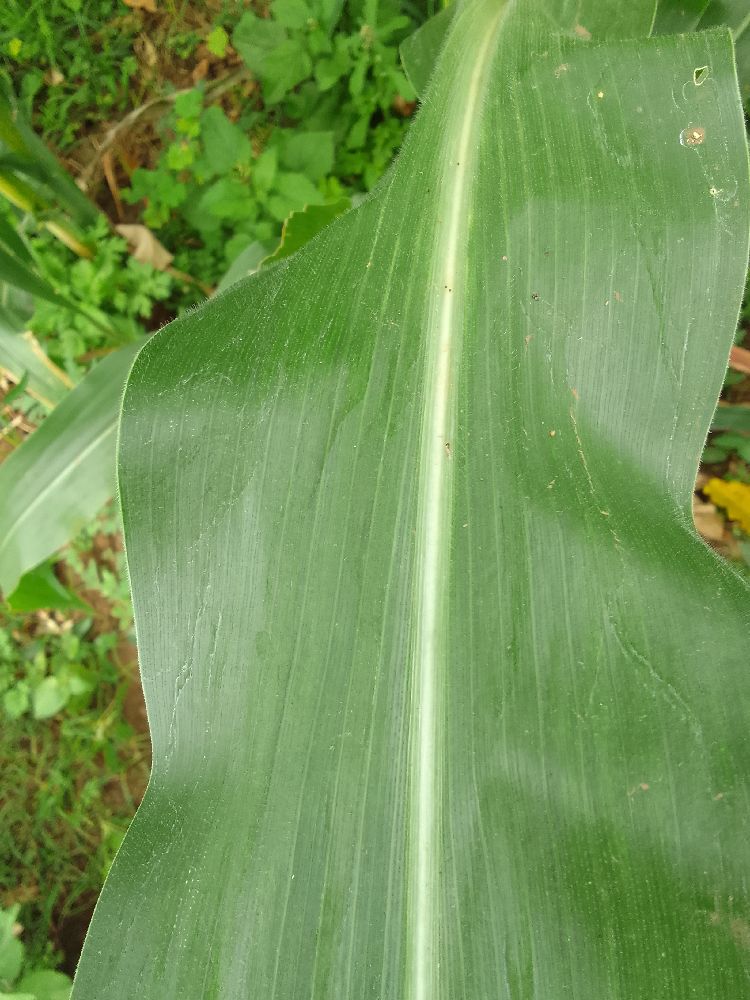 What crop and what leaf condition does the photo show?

maize, healthy
